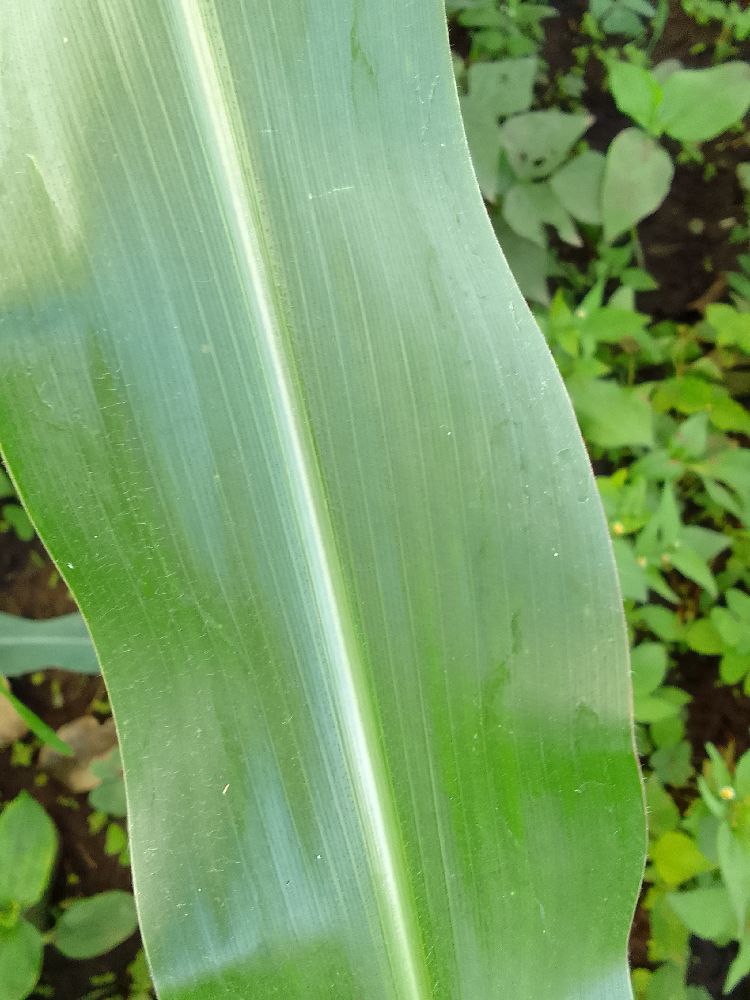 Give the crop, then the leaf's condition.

maize, healthy
